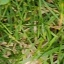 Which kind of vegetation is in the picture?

grass
